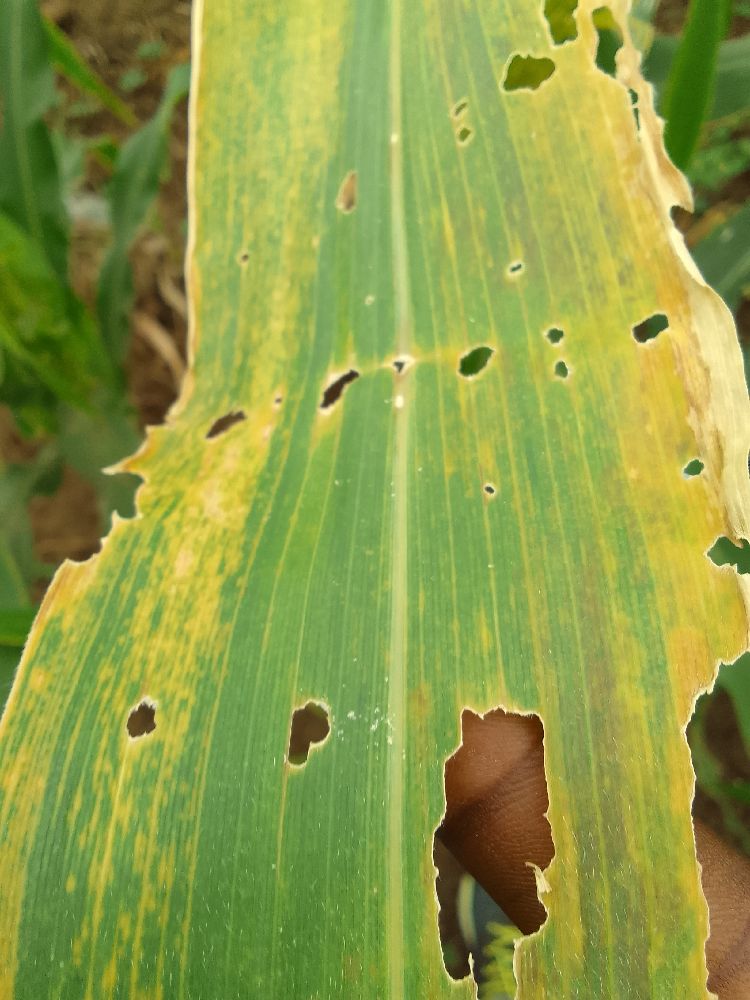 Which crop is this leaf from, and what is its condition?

maize, maize lethal necrosis
